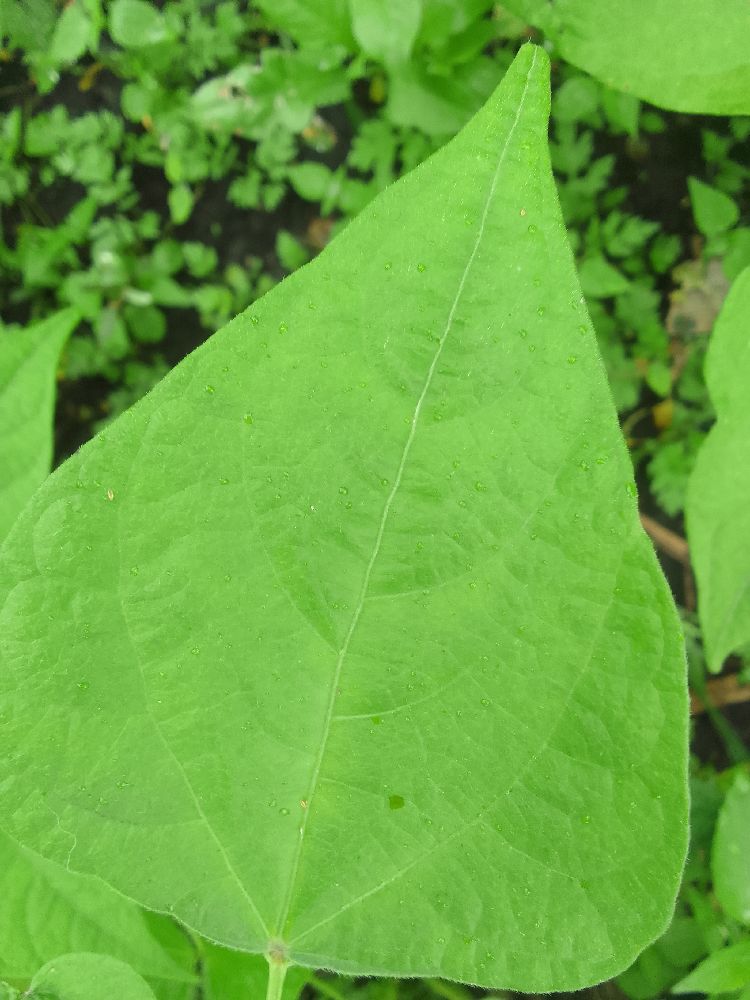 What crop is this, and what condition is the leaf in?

common bean, healthy
